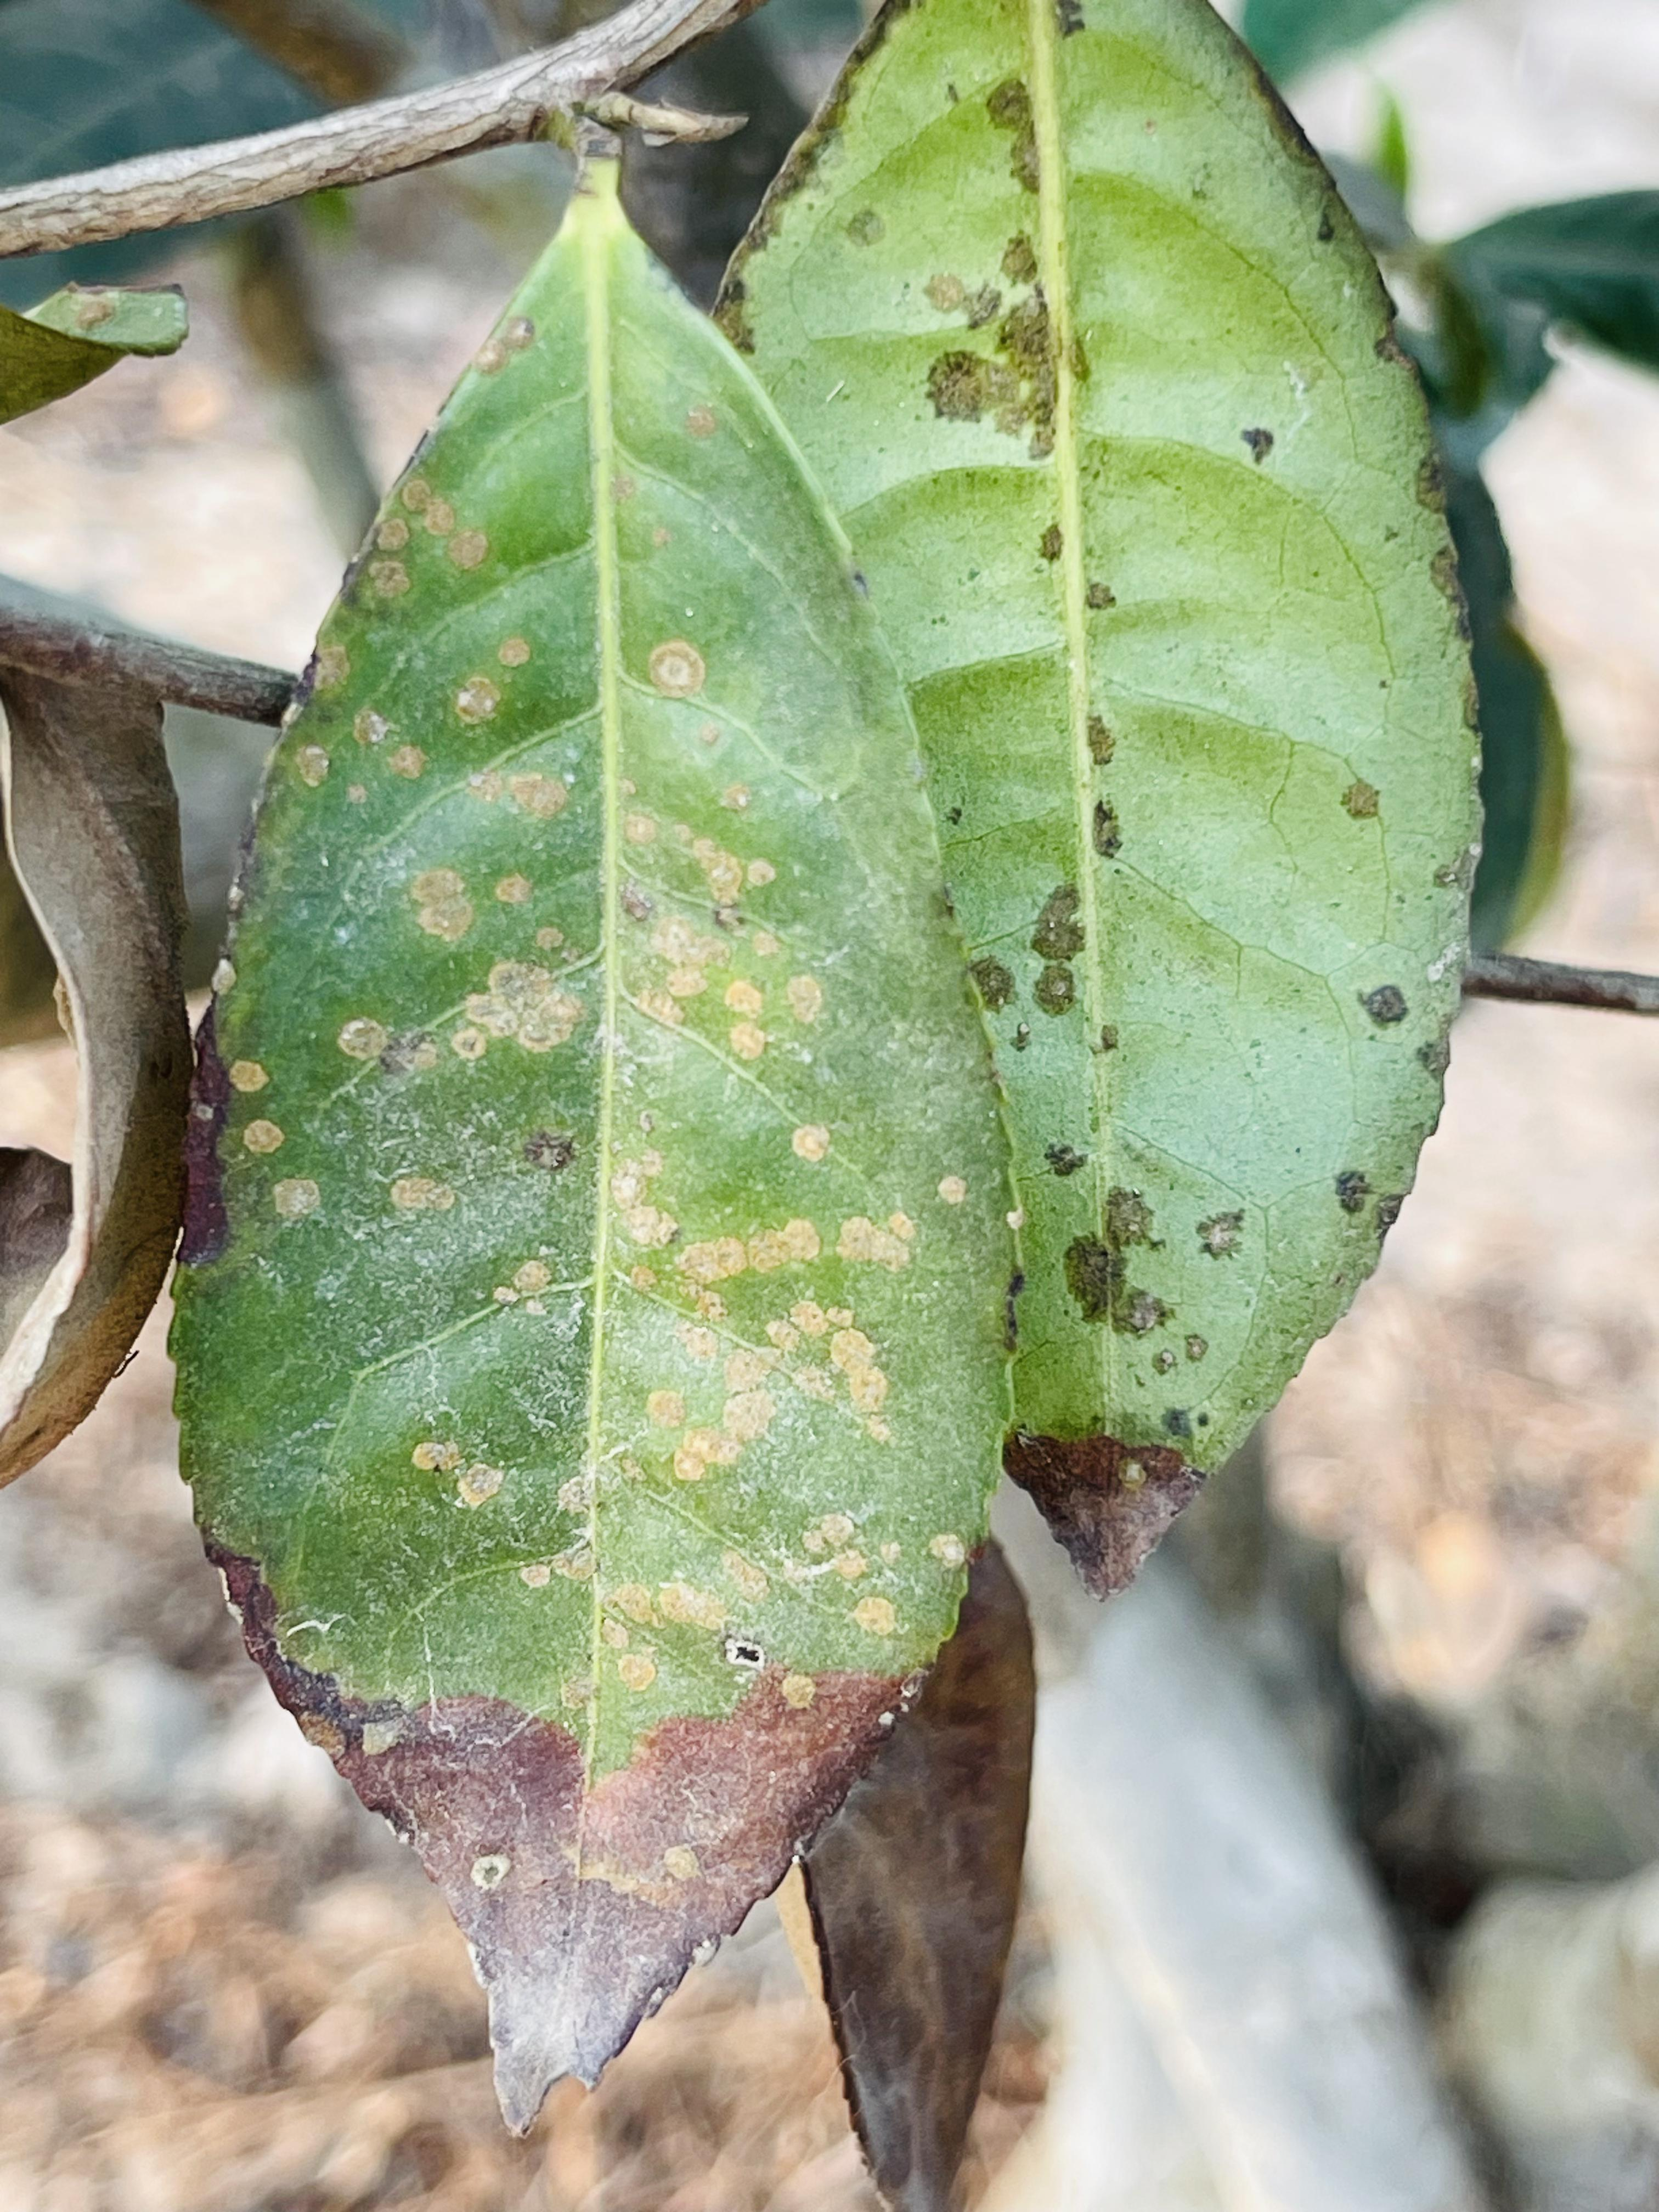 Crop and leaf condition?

tea, blight
